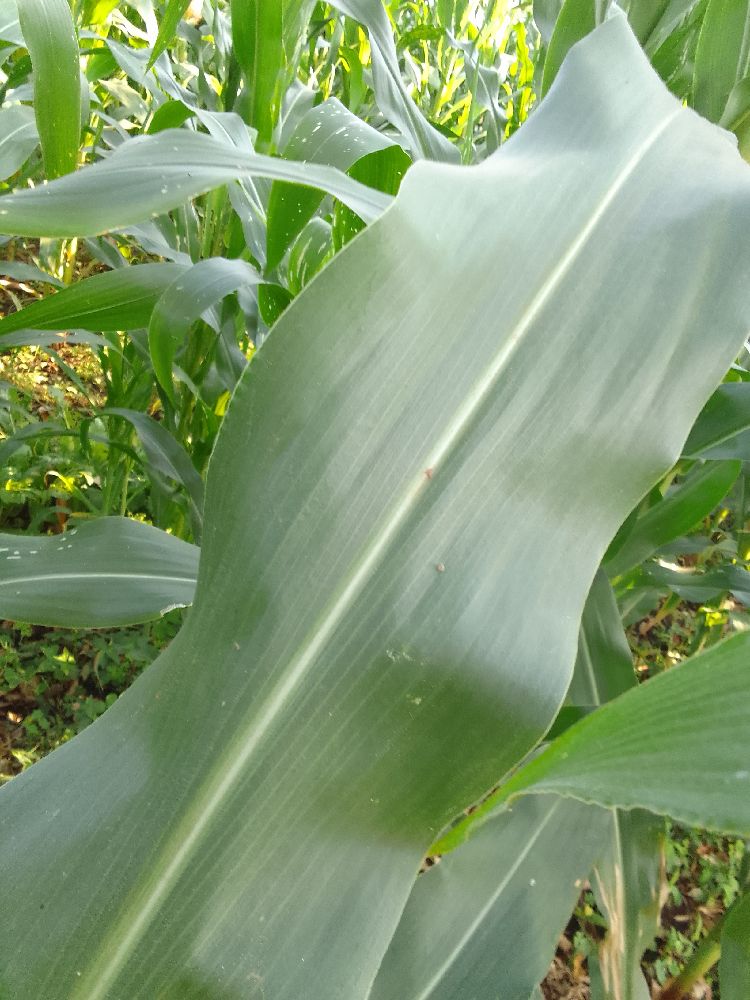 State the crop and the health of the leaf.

maize, healthy
